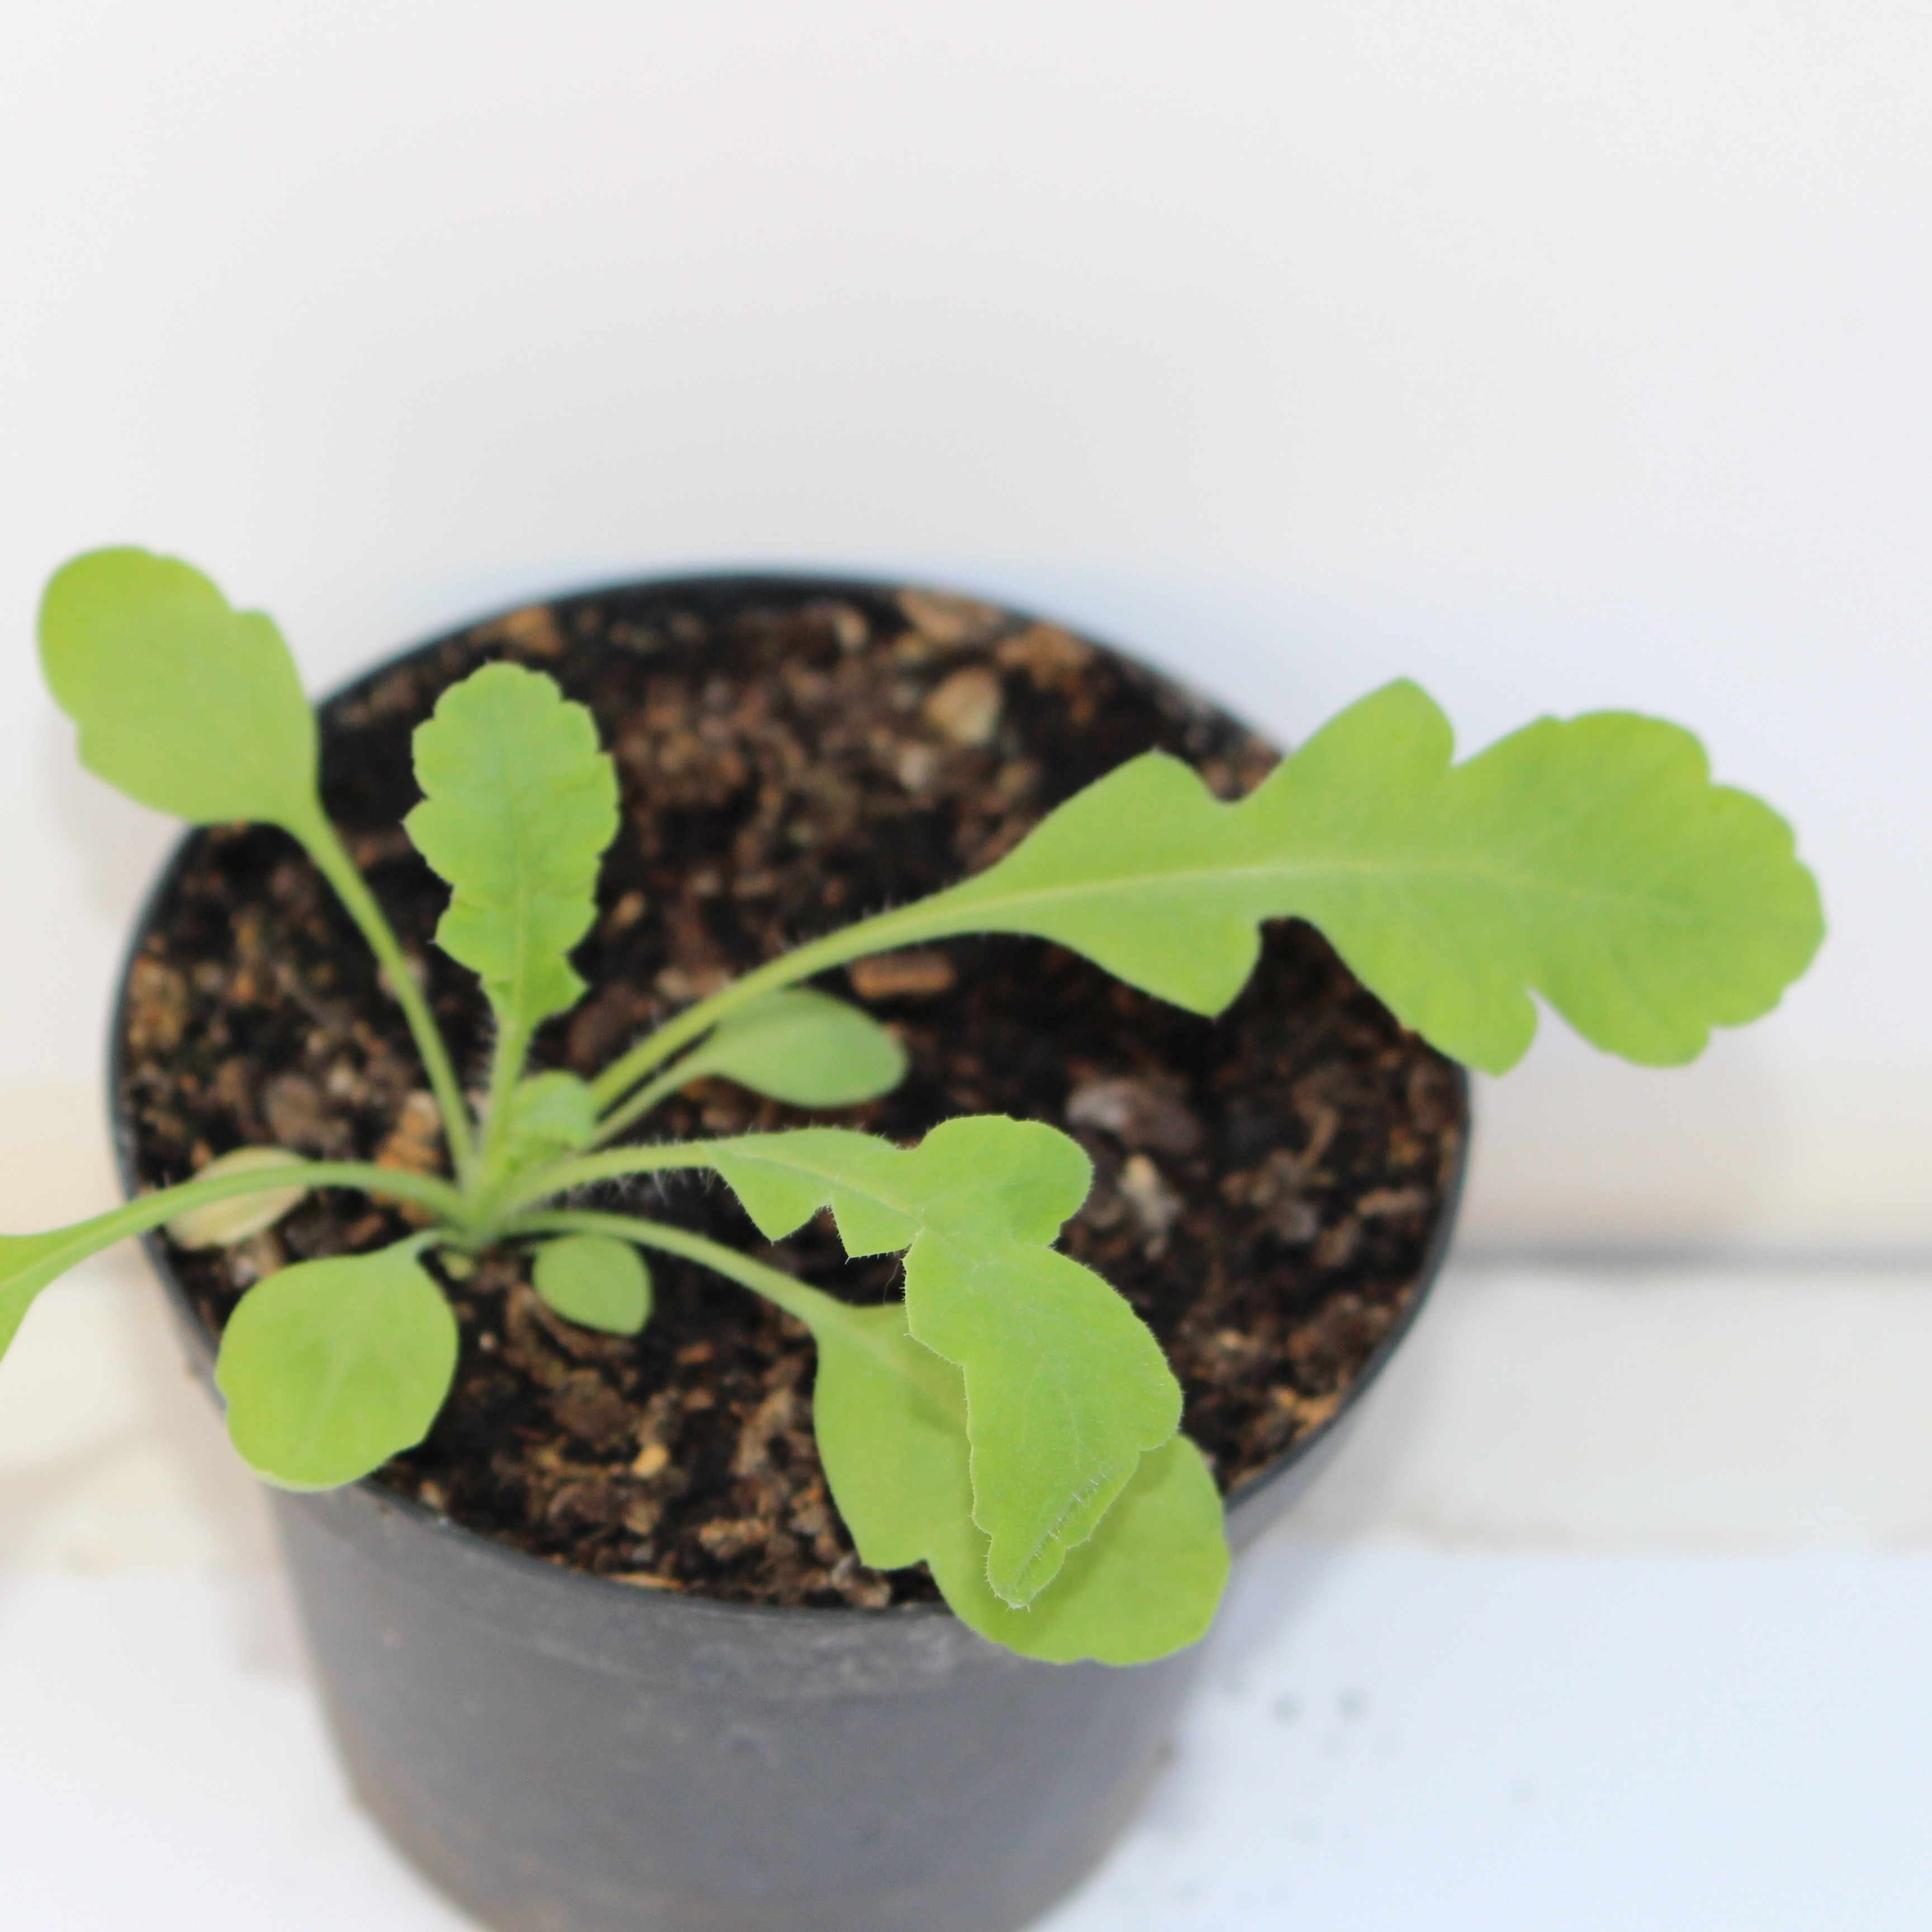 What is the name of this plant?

Papaver rhoeas
